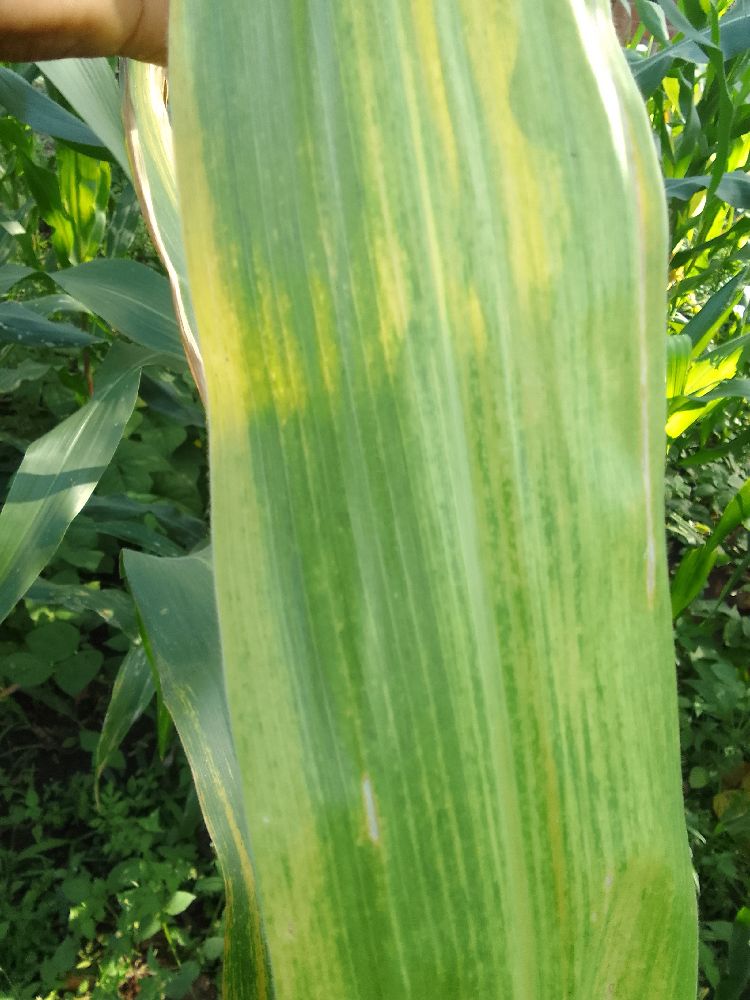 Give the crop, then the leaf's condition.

maize, maize lethal necrosis
